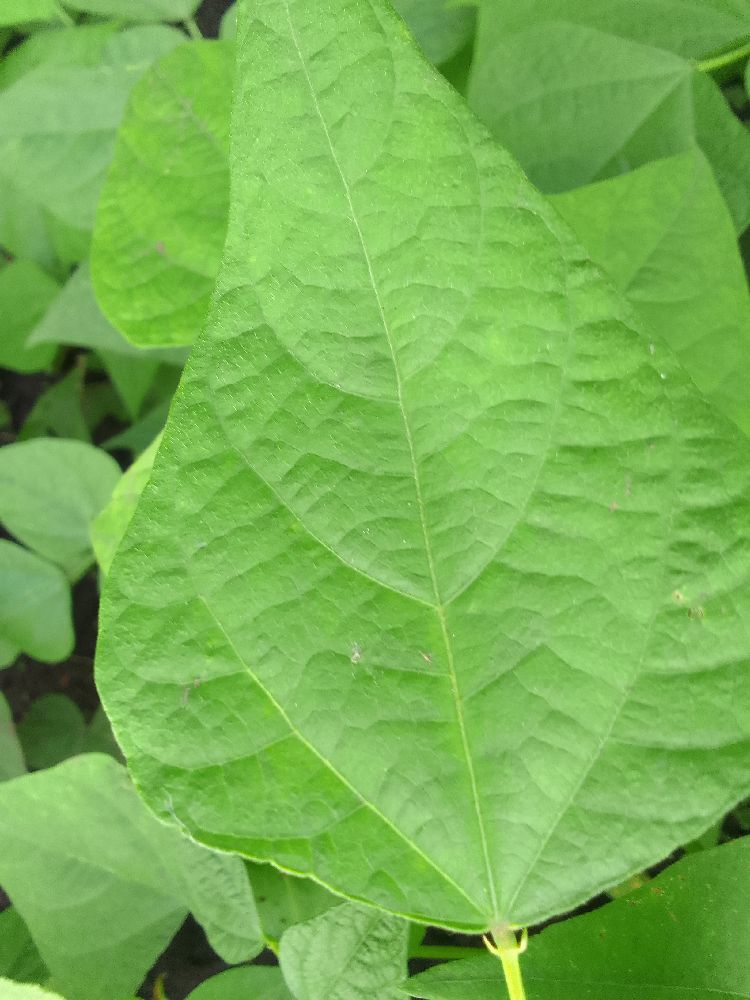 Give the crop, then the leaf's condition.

common bean, healthy
